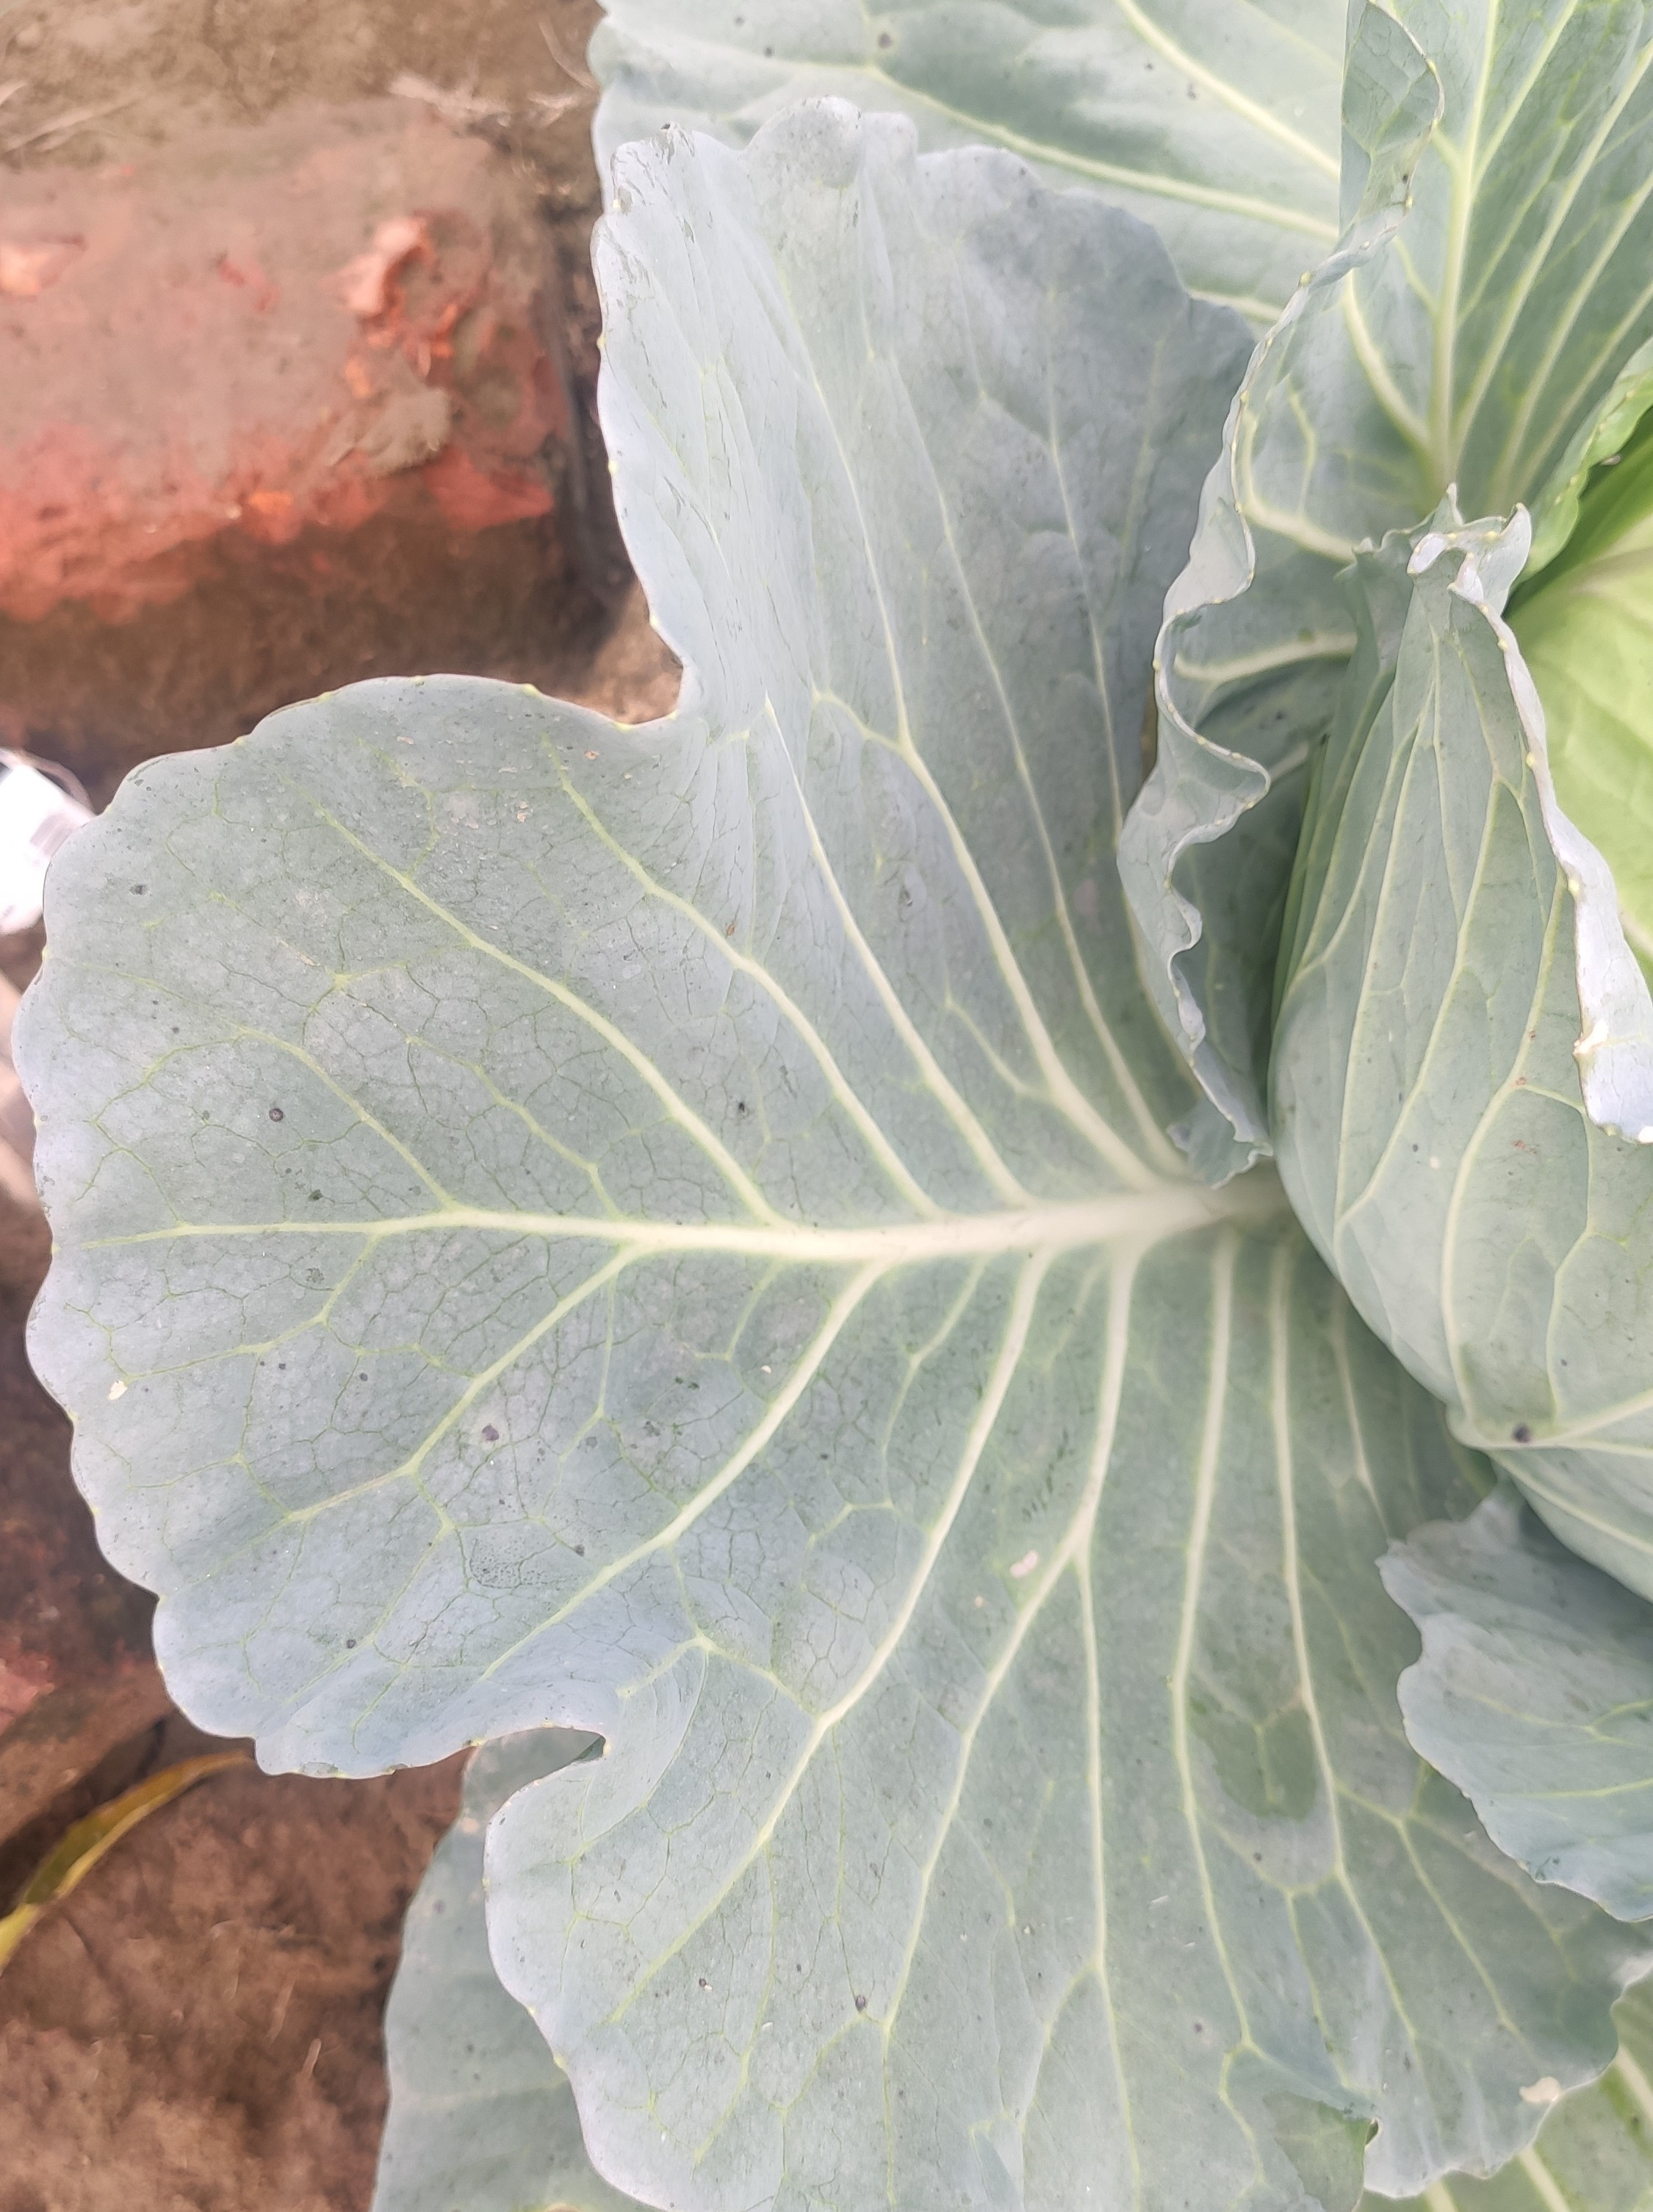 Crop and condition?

cabbage, healthy
